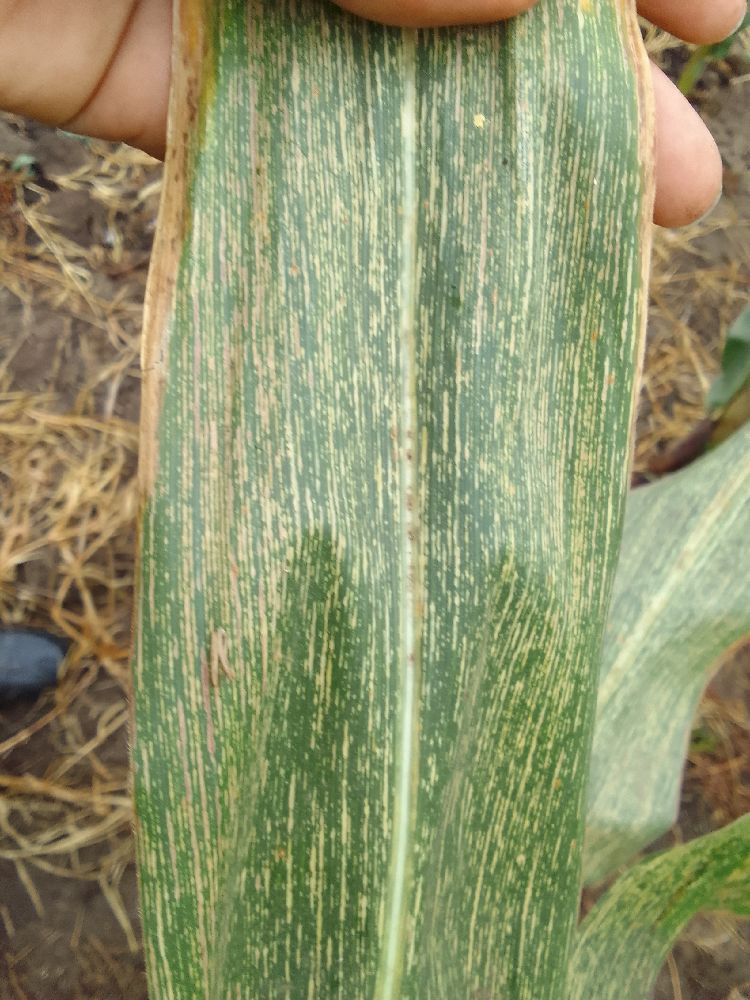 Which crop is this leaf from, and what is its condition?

maize, maize streak virus
